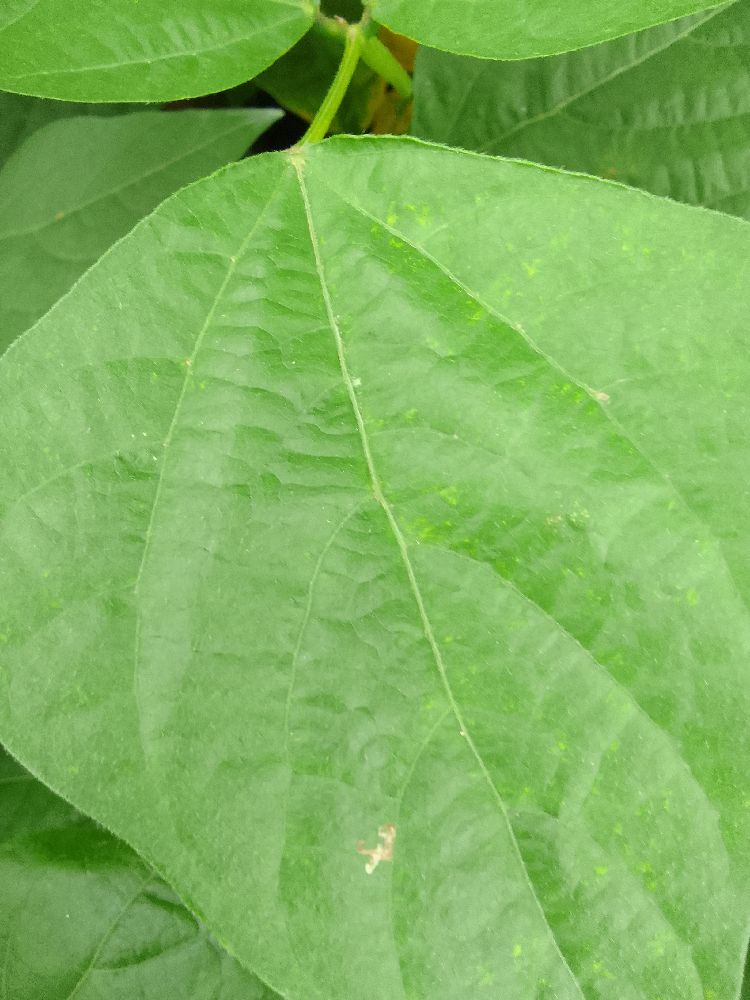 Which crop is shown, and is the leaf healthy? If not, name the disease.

common bean, healthy
